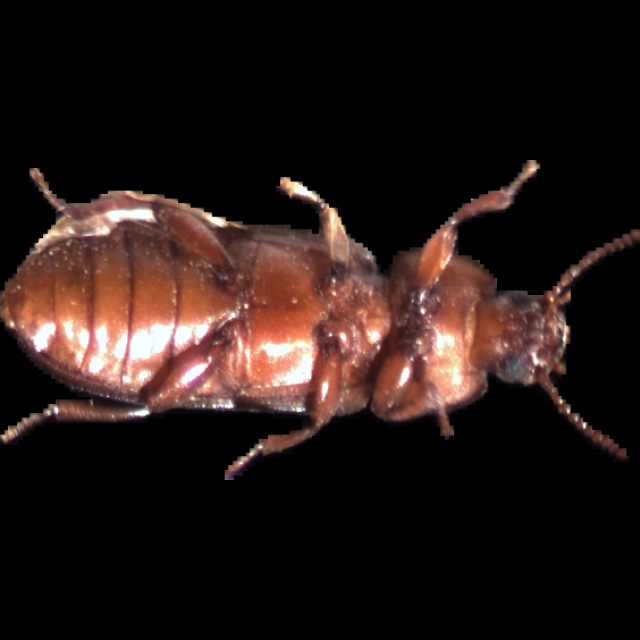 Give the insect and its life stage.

mealworm beetle
